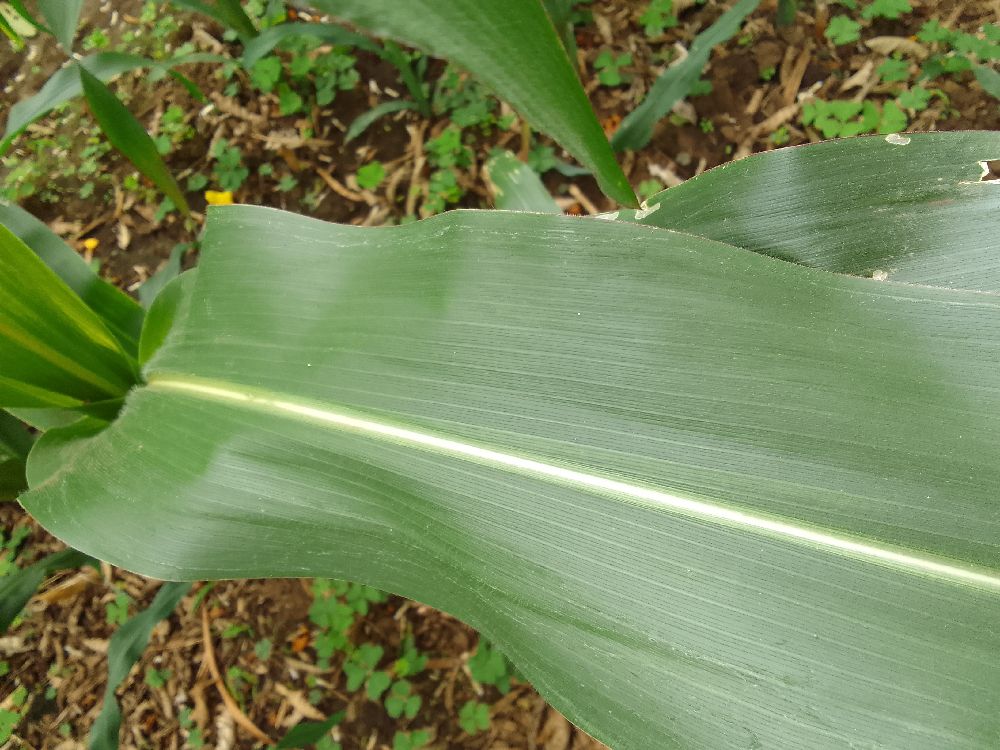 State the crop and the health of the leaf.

maize, healthy
